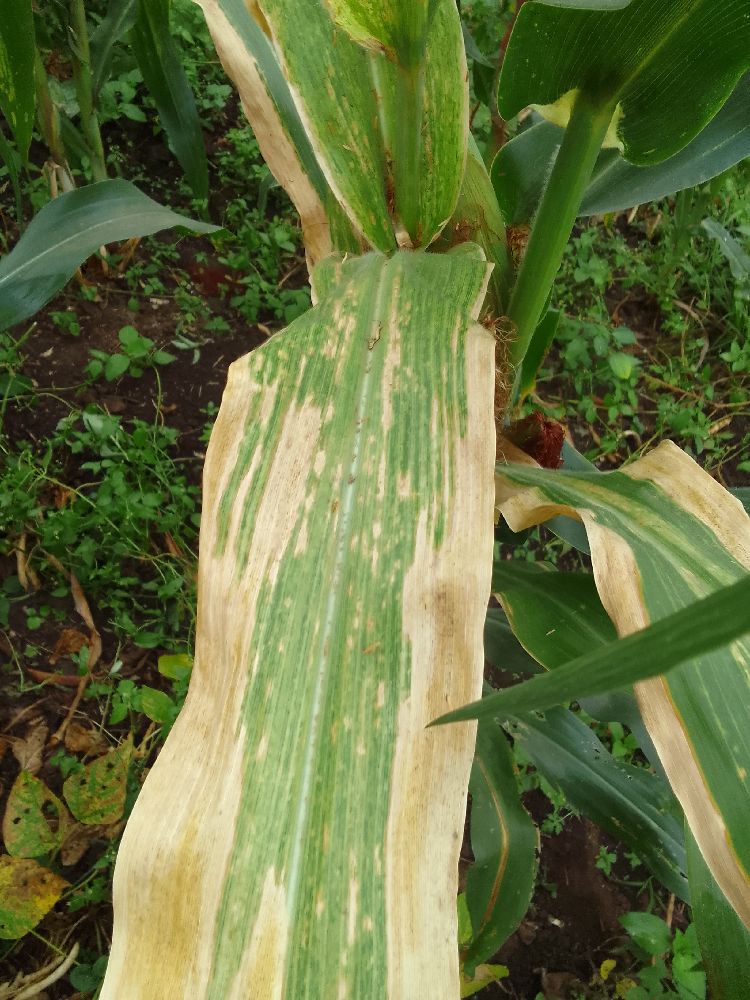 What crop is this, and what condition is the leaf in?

maize, maize lethal necrosis
